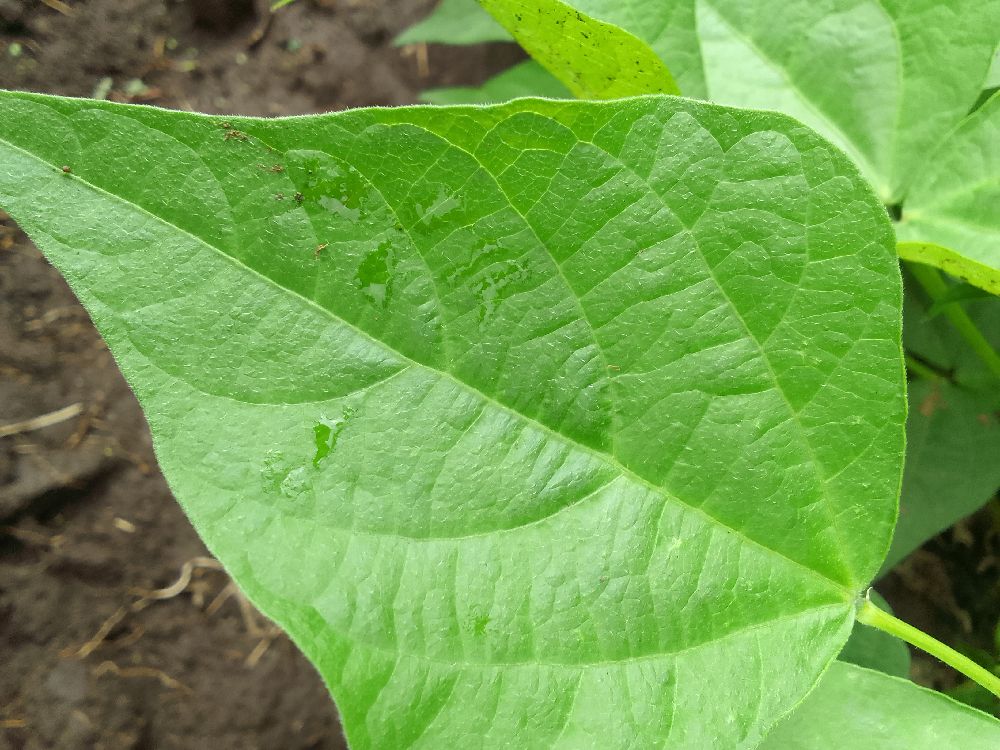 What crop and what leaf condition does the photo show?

common bean, healthy
